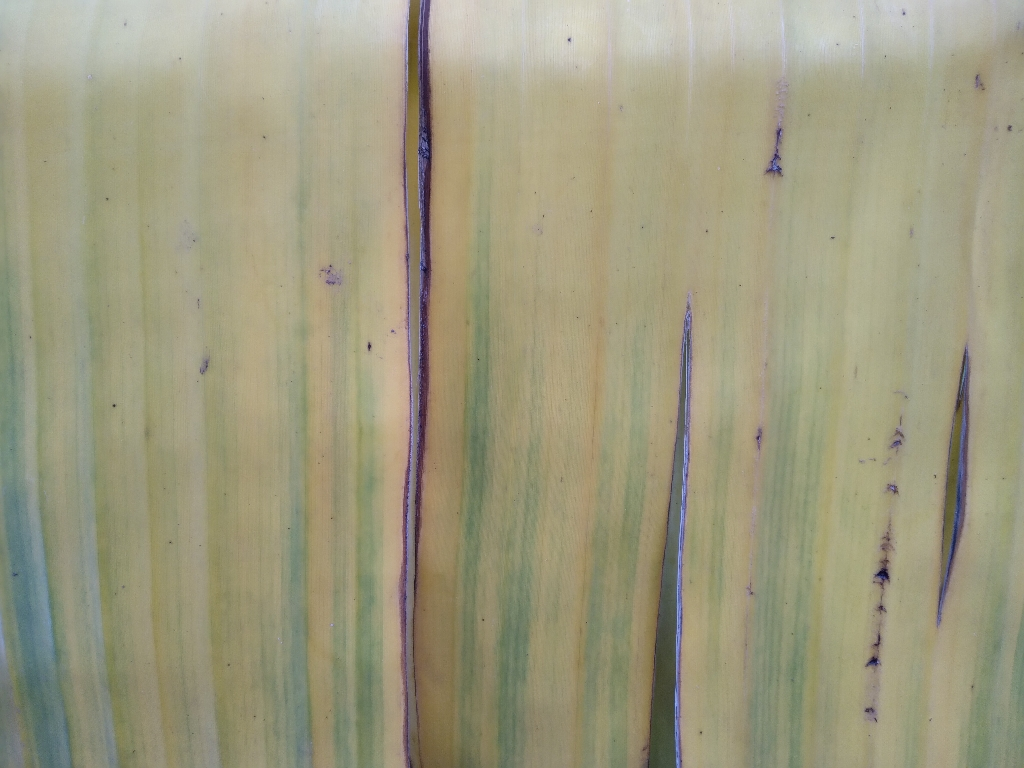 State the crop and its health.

banana, fusarium wilt race 1
